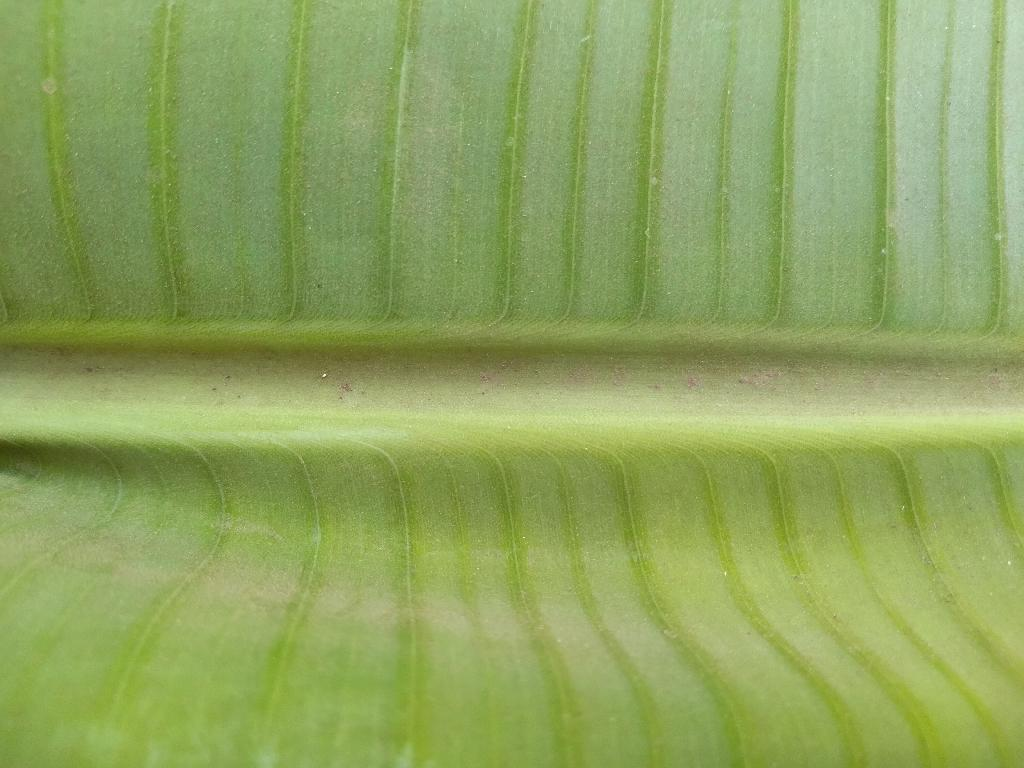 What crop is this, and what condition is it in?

banana, healthy
